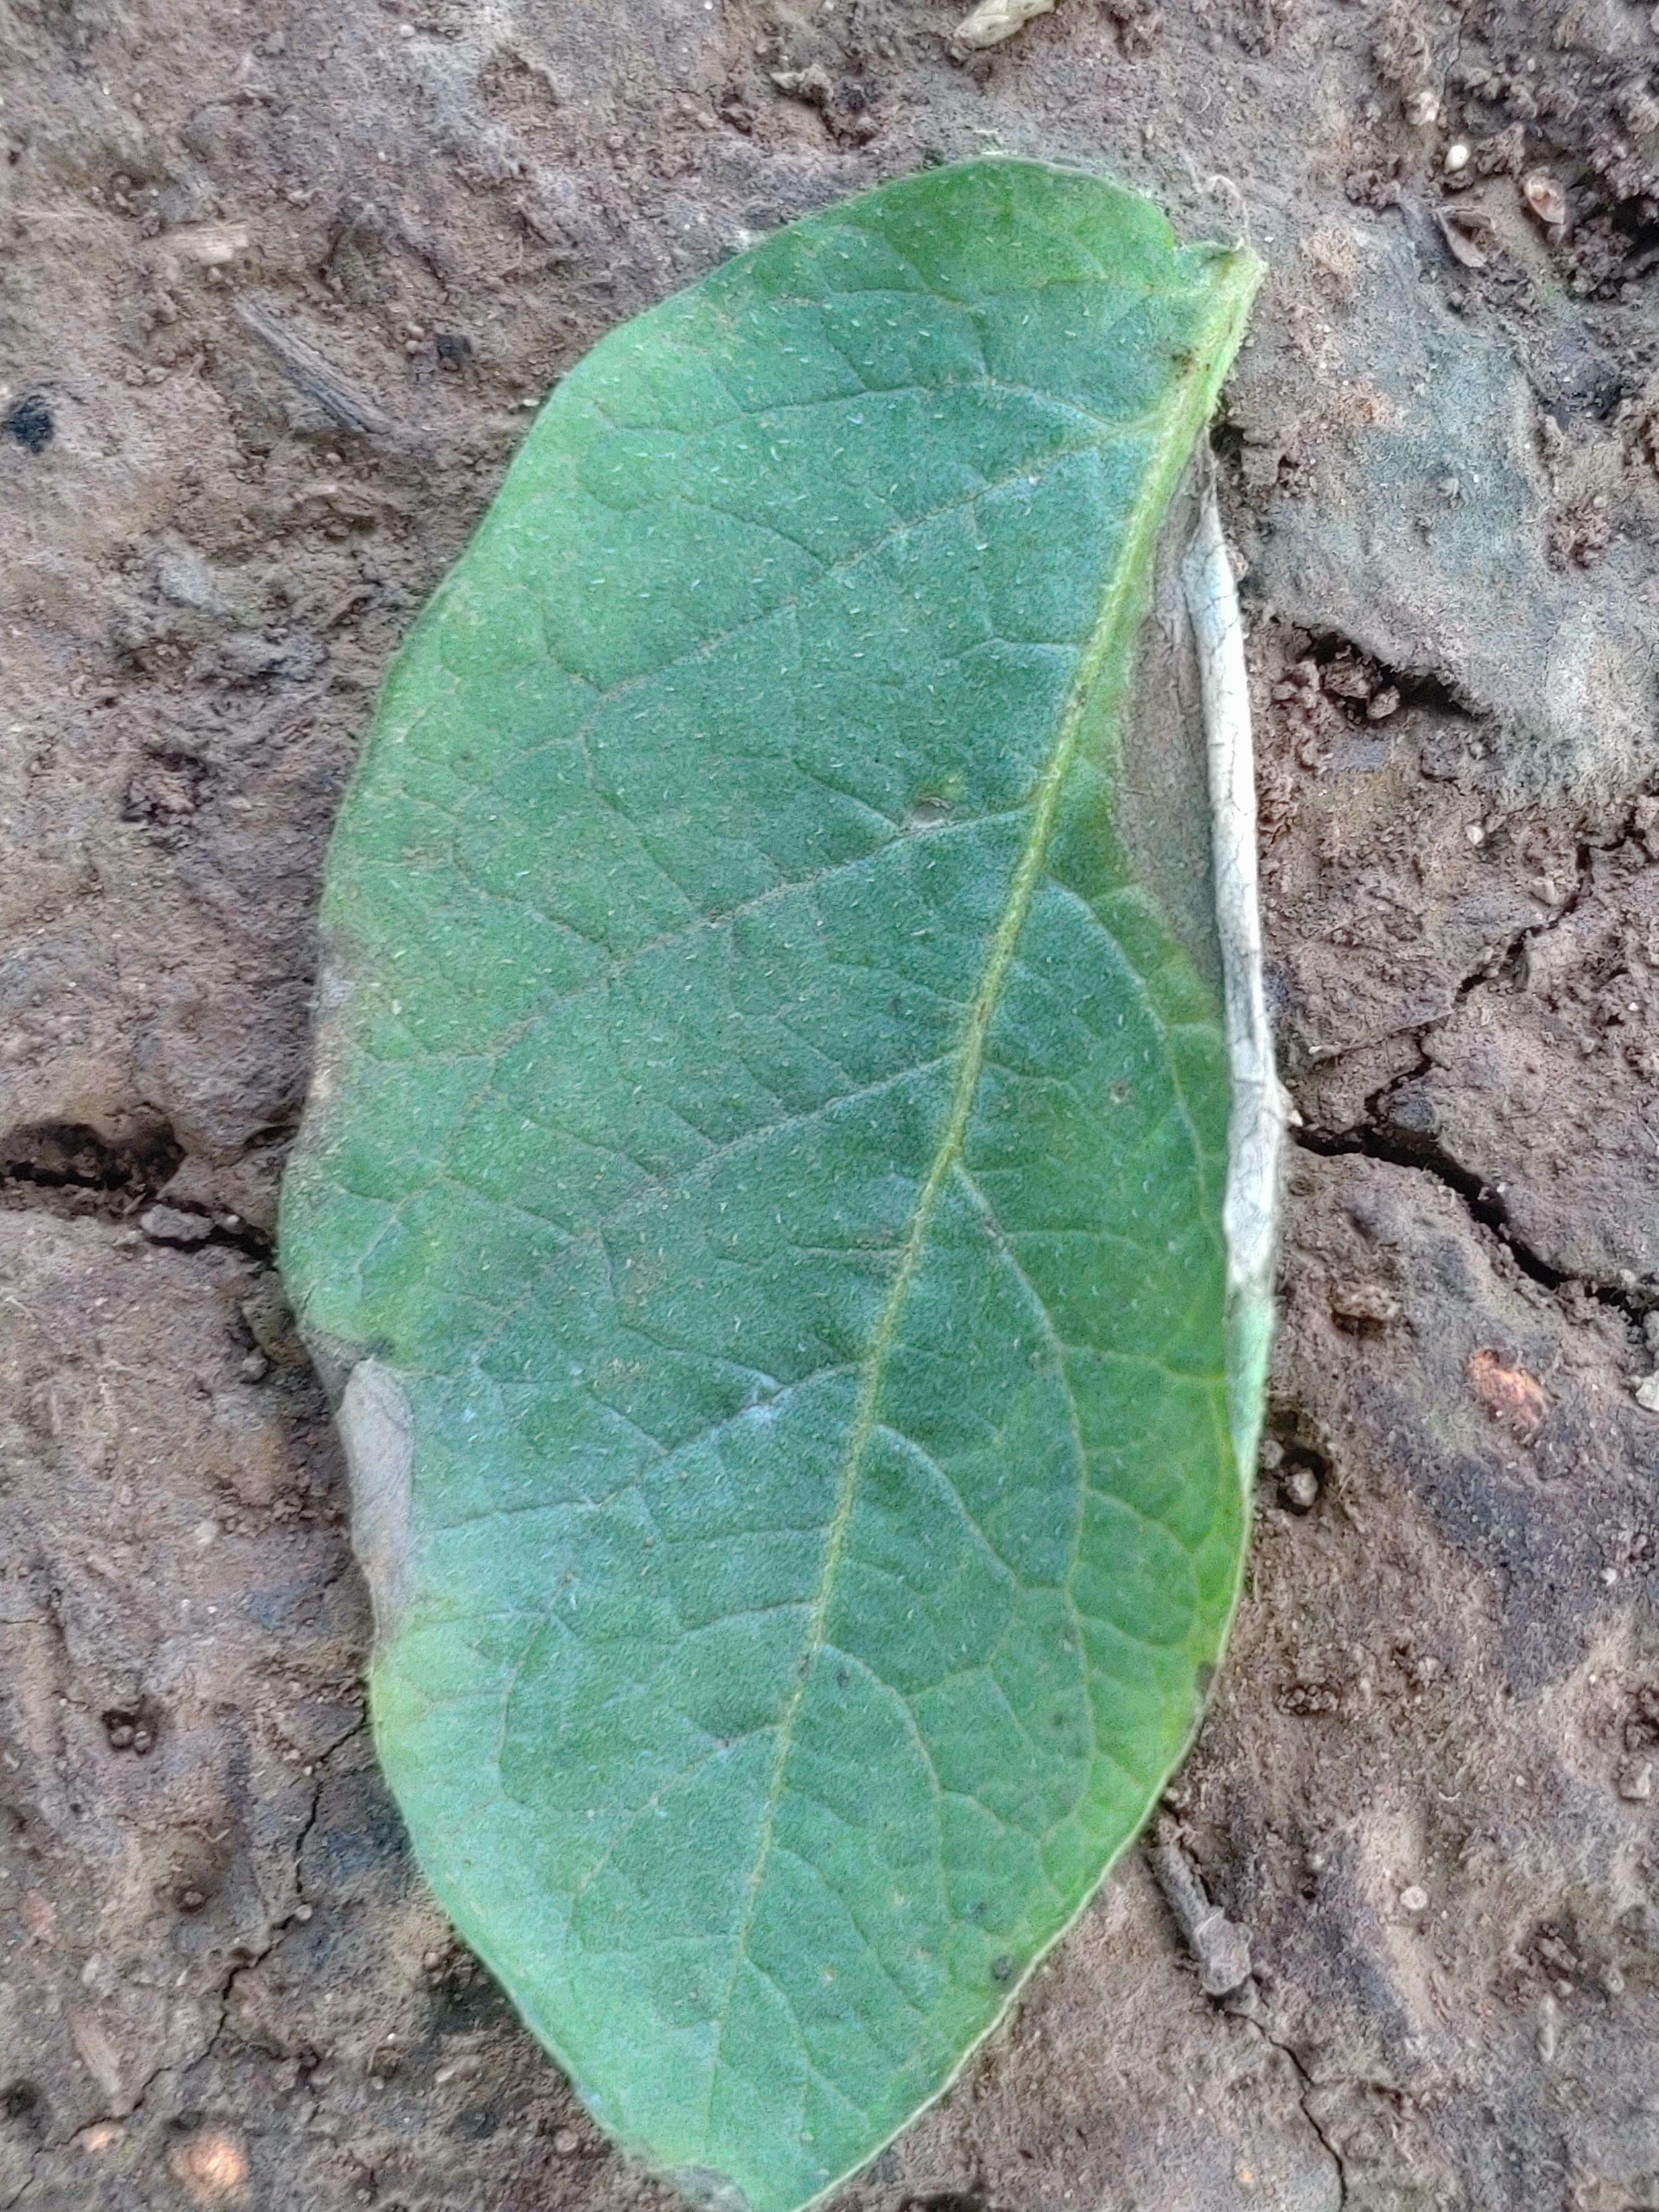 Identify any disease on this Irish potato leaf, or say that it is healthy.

early blight
